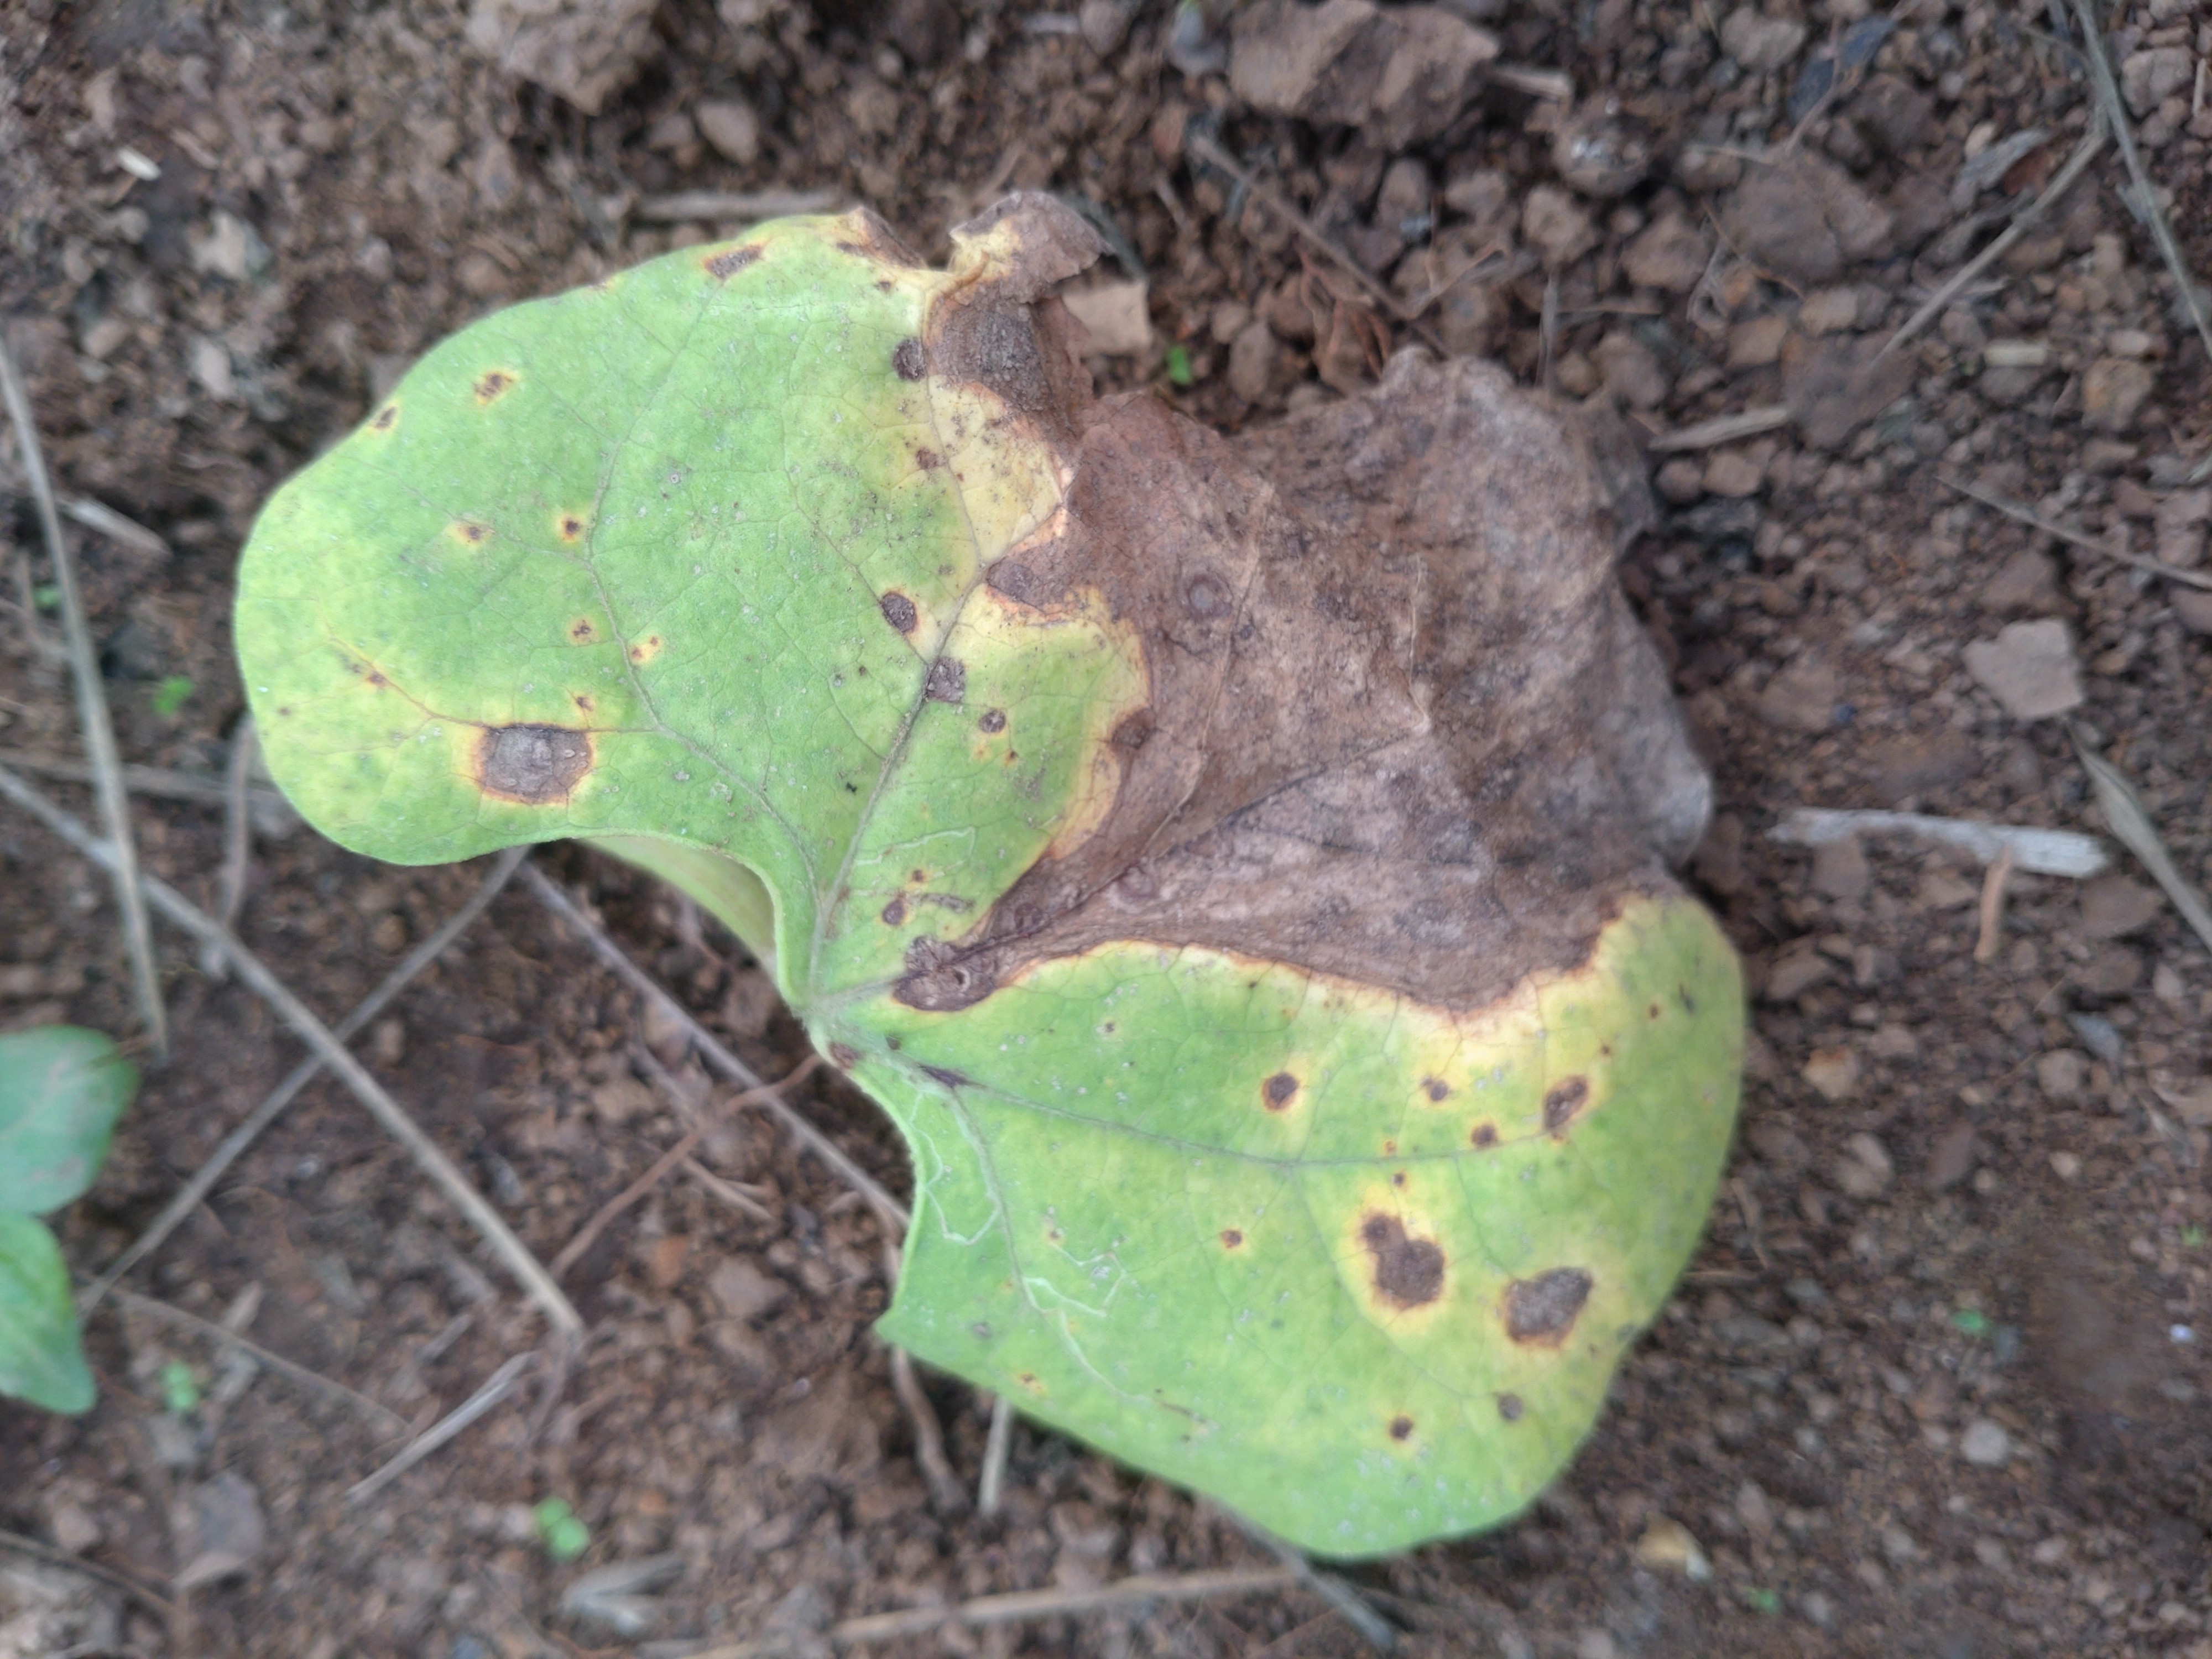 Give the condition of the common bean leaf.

rust
